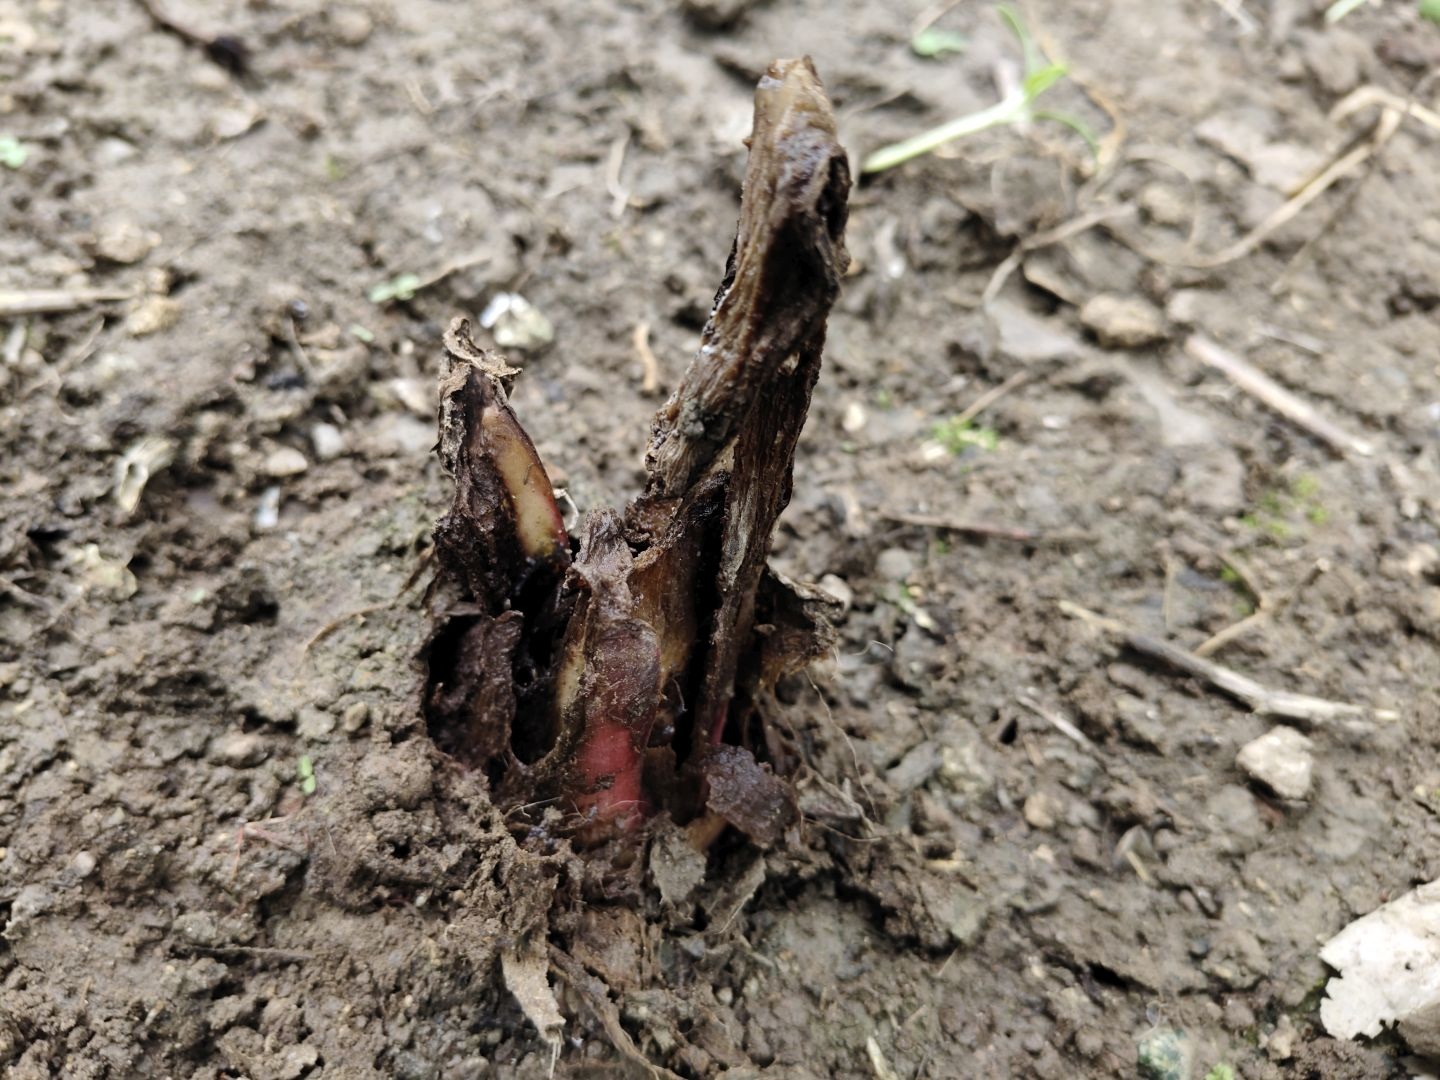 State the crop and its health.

taro, root rot
